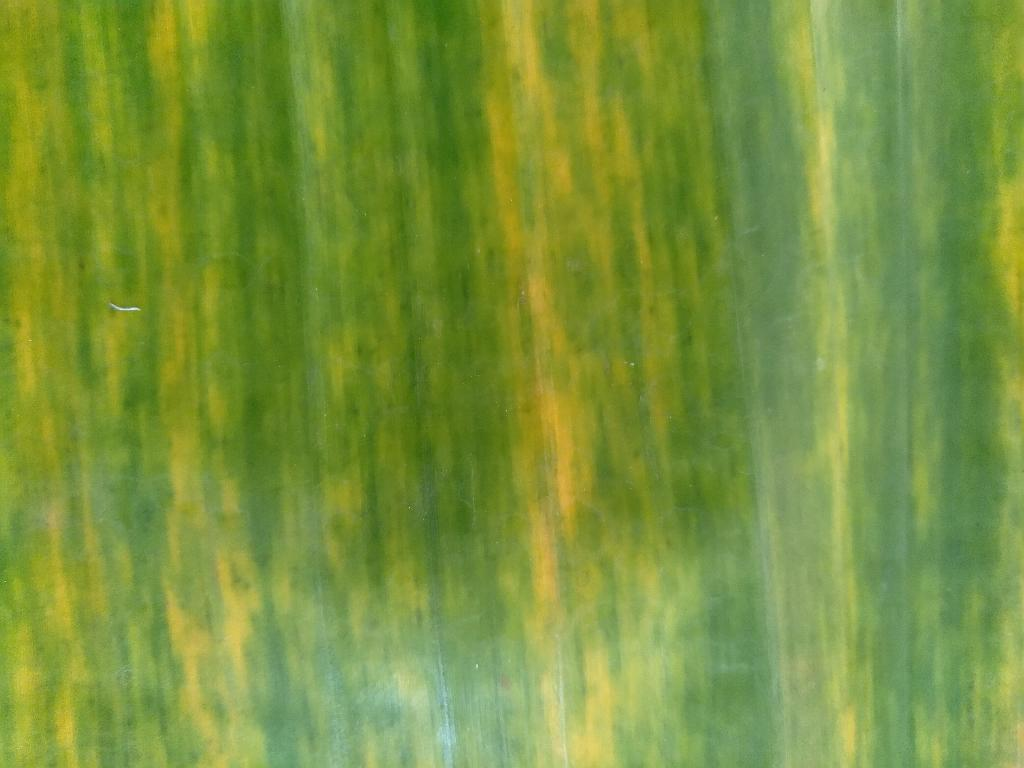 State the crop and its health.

banana, fusarium wilt race 1
